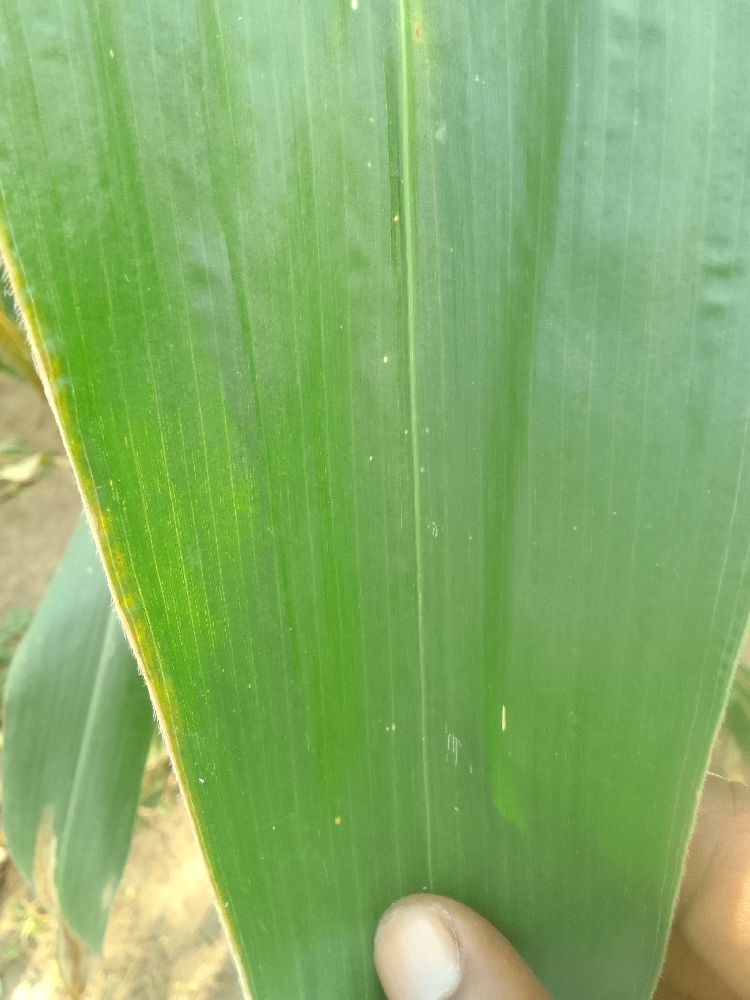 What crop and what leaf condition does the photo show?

maize, healthy
